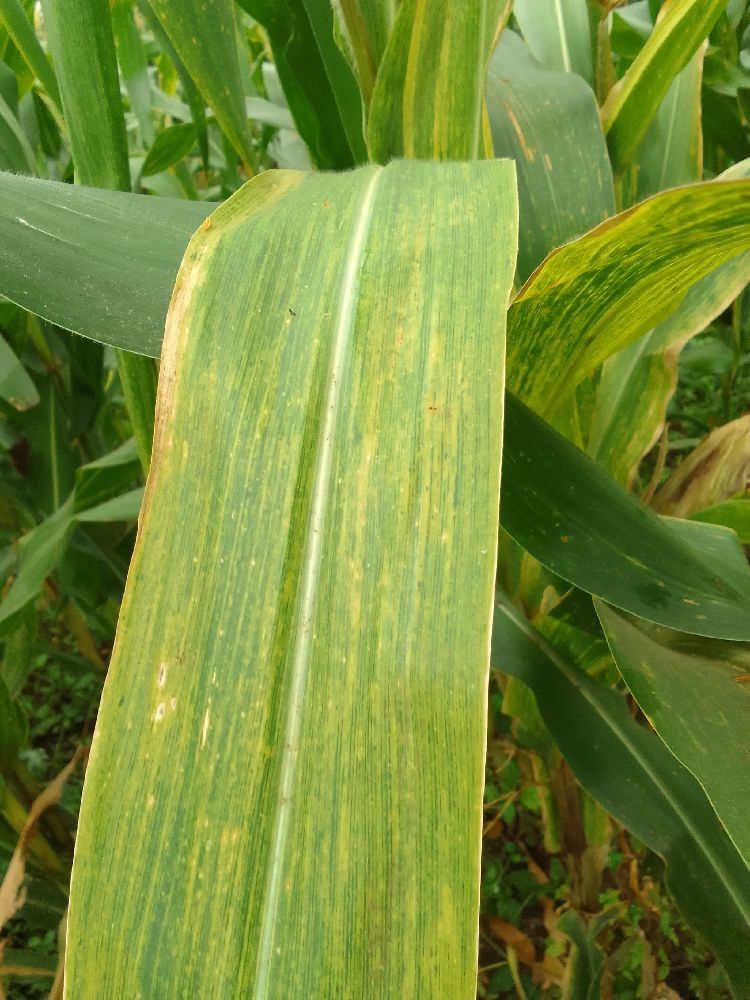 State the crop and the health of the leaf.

maize, maize lethal necrosis
